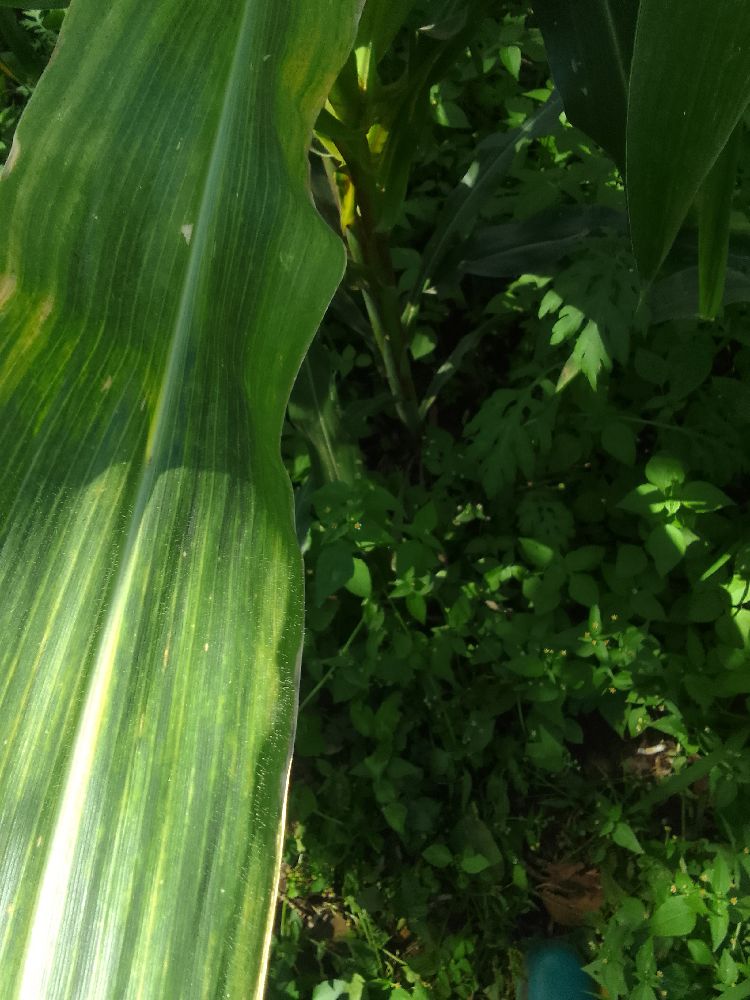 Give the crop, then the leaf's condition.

maize, maize lethal necrosis
